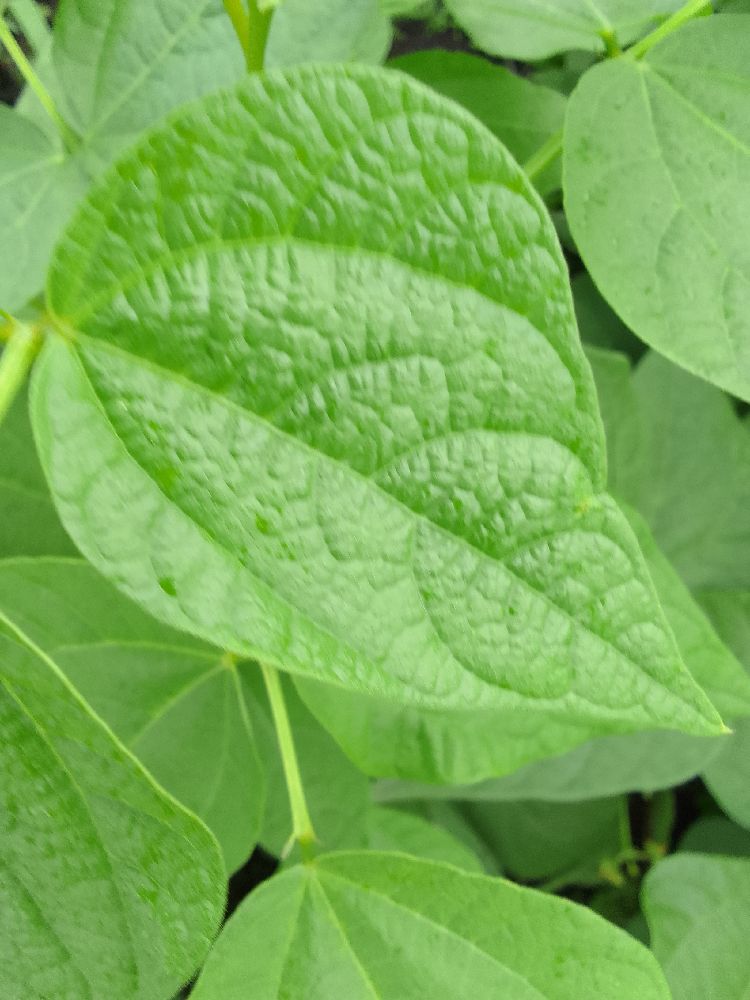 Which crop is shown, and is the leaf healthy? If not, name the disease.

common bean, healthy
